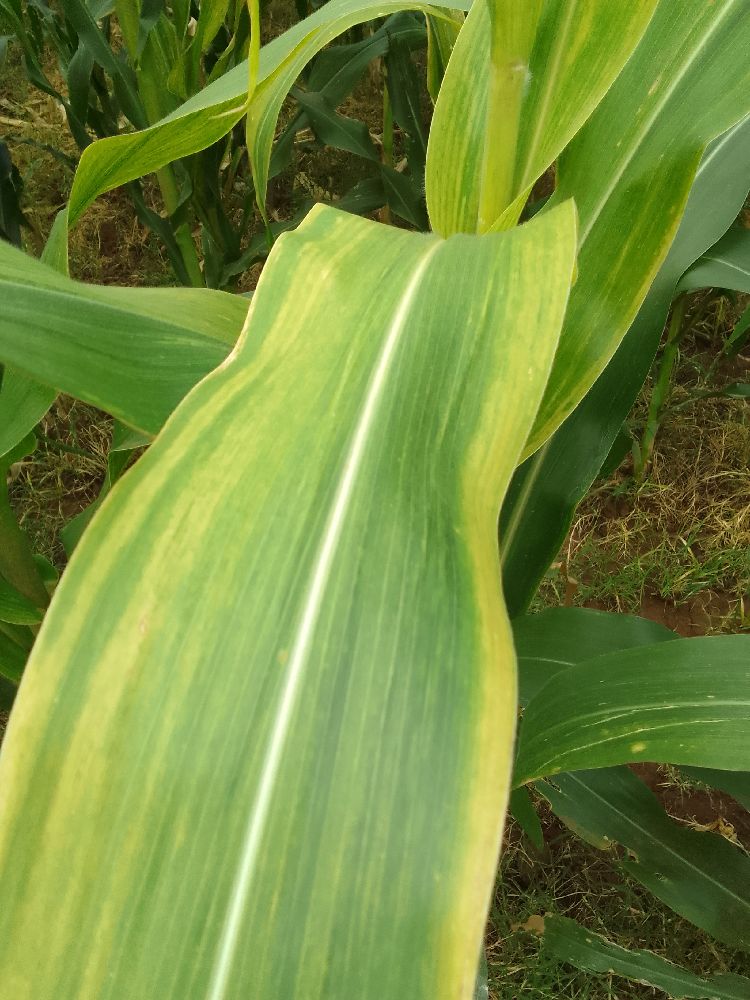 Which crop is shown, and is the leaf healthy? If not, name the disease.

maize, maize lethal necrosis
